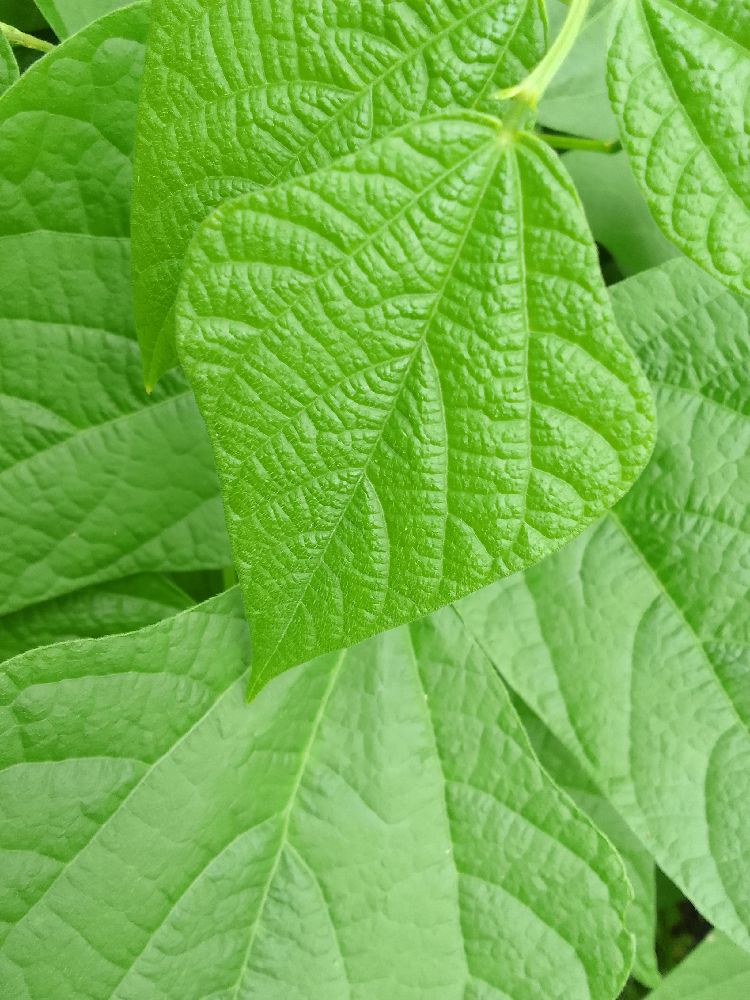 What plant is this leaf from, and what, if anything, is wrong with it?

common bean, healthy
